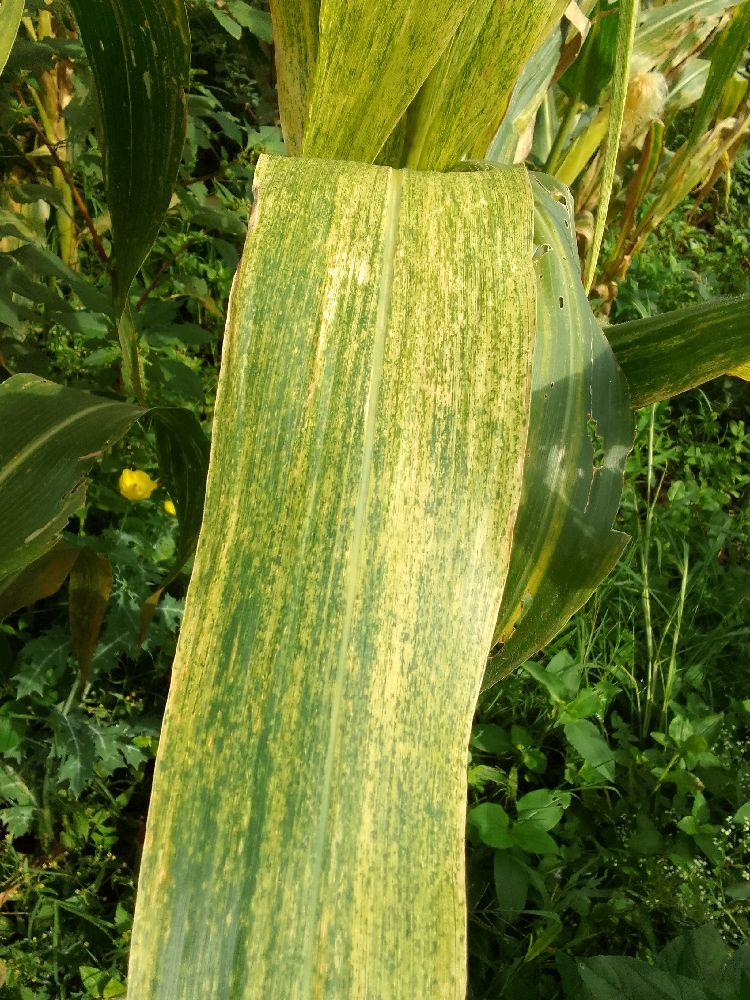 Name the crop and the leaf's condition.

maize, maize lethal necrosis
